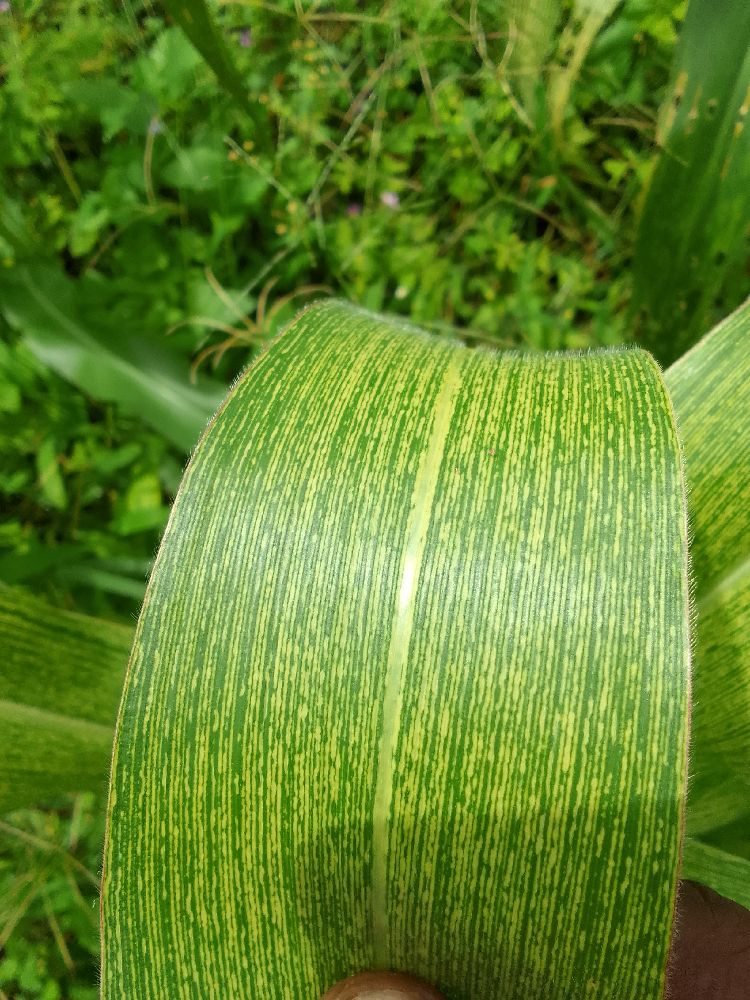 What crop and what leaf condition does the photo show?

maize, maize streak virus
